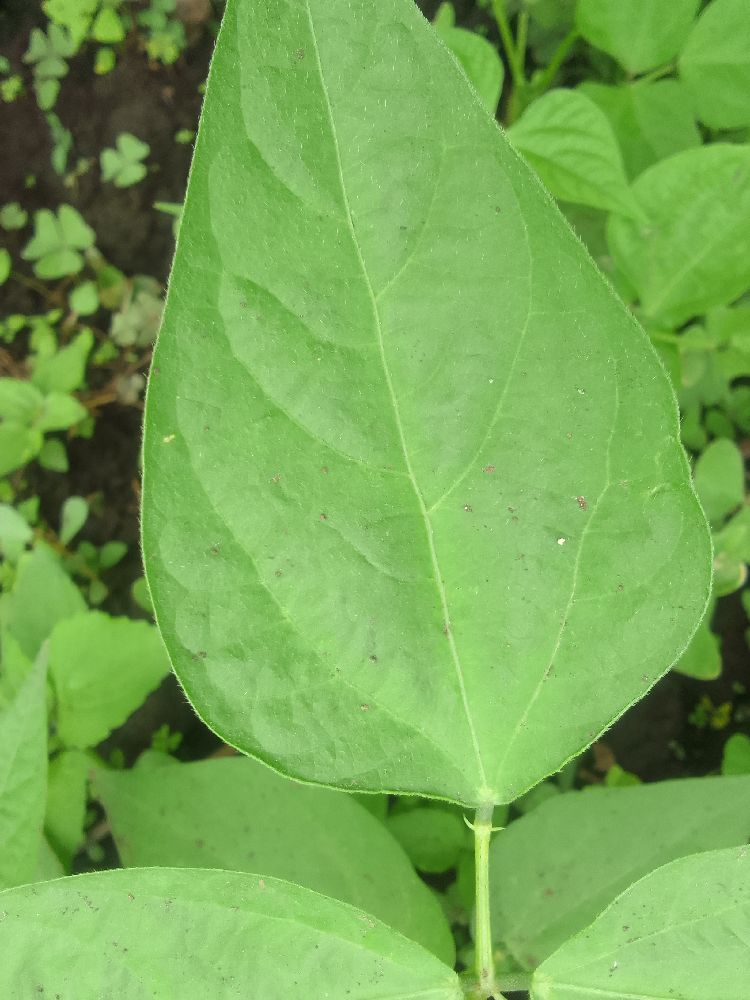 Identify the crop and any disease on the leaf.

common bean, healthy
